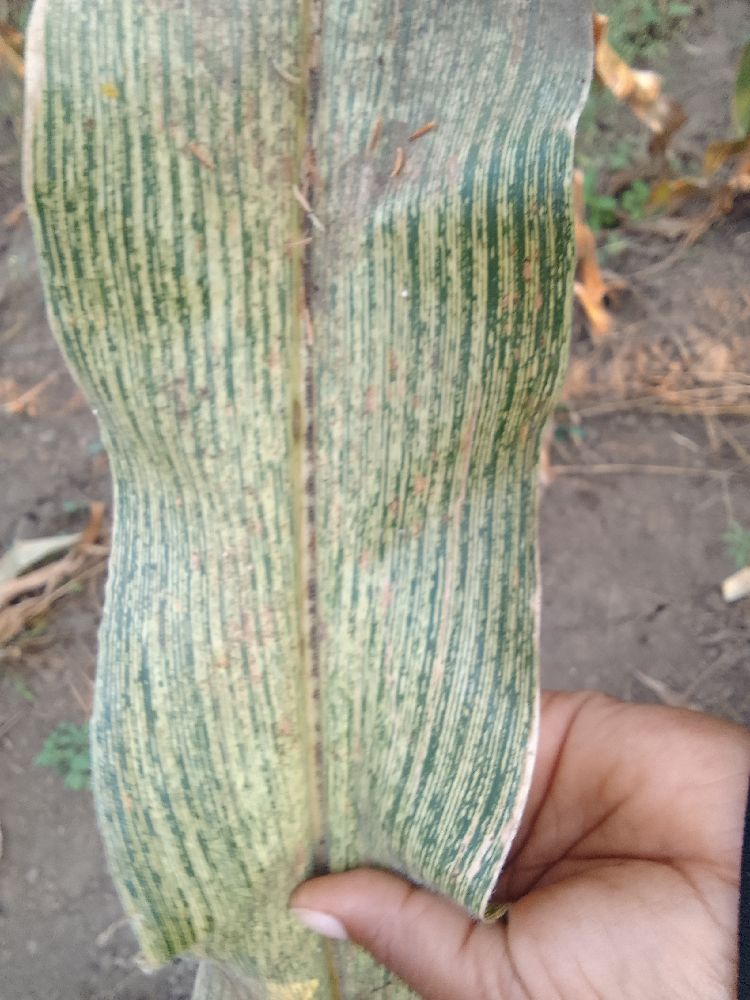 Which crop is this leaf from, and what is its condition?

maize, maize streak virus
